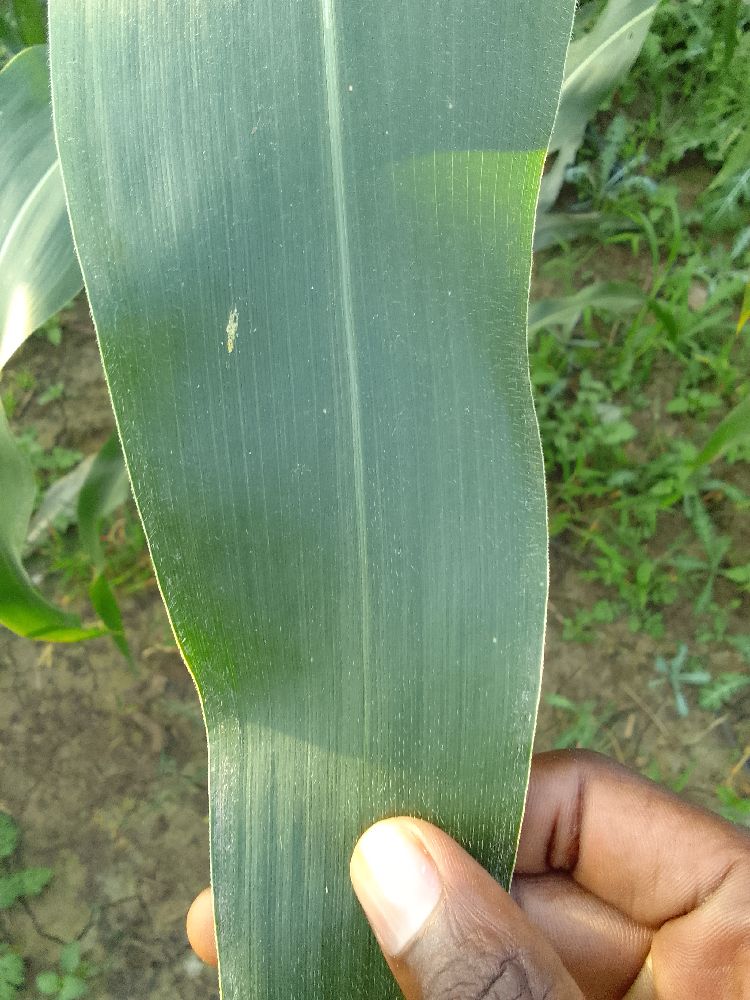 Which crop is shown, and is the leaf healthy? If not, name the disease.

maize, healthy
